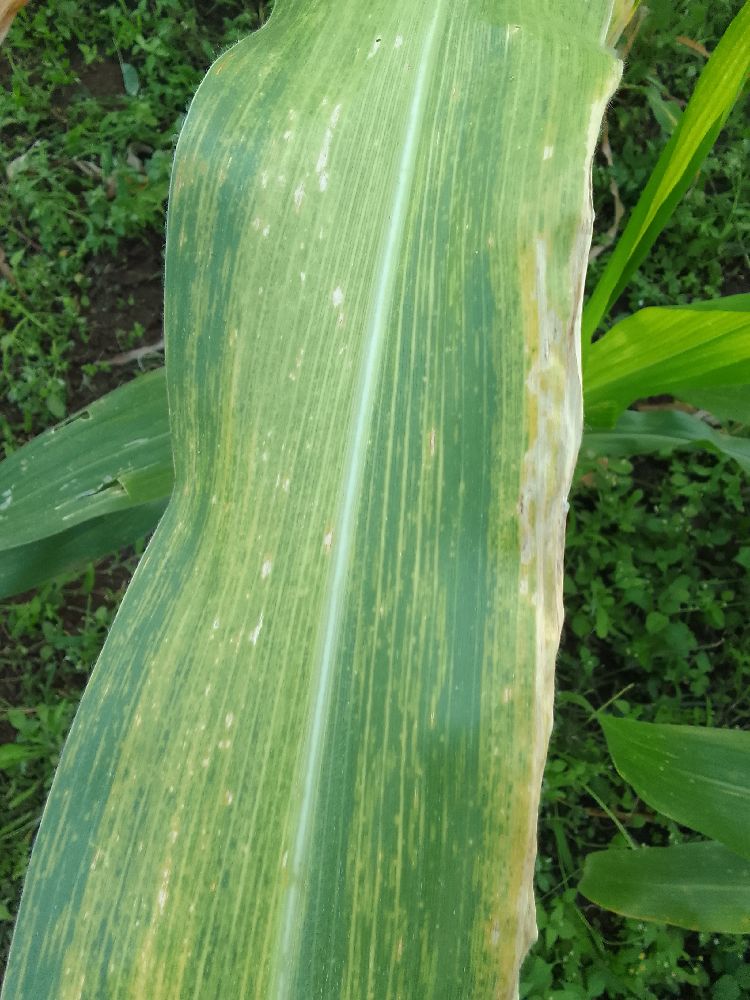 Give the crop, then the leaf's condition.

maize, maize lethal necrosis
